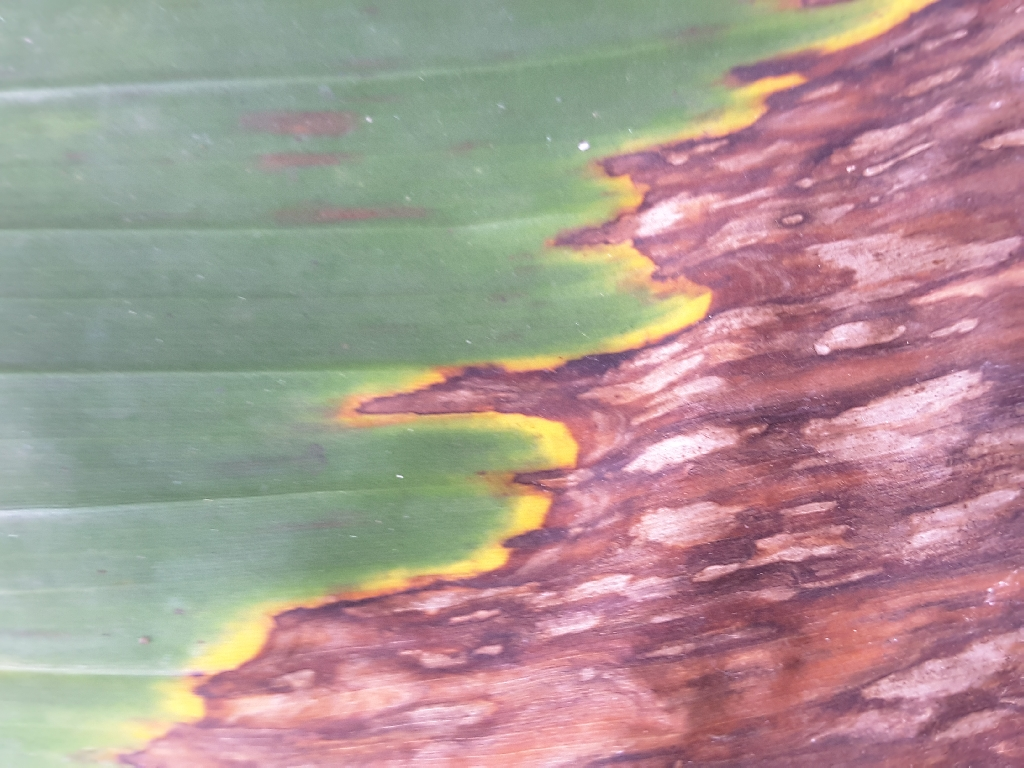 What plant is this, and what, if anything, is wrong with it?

banana, black sigatoka
